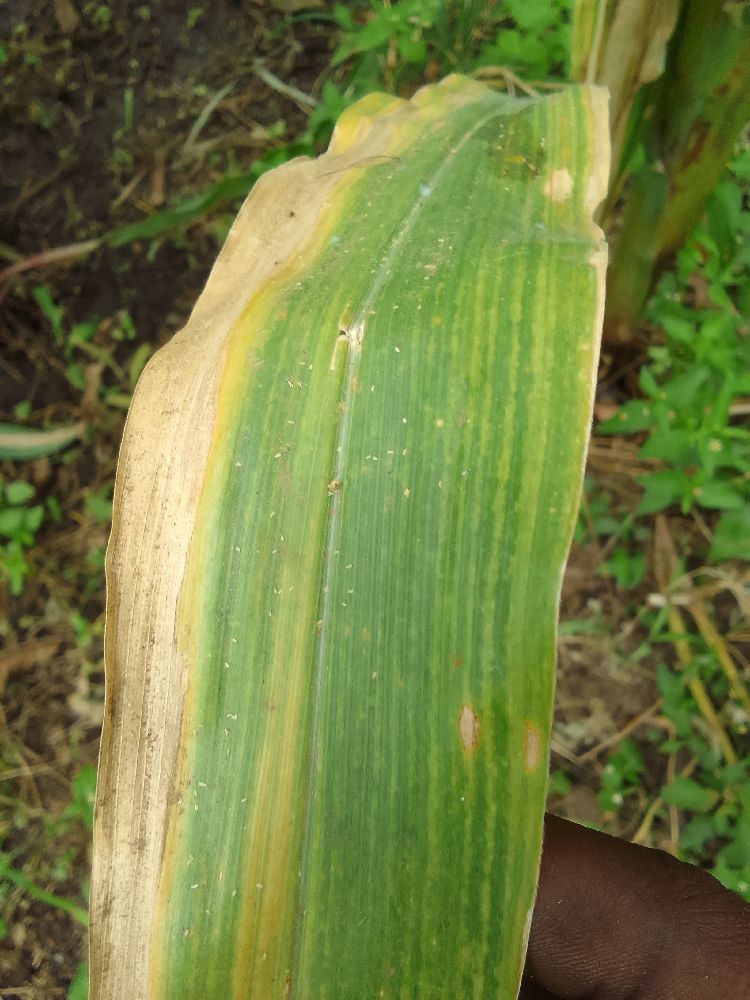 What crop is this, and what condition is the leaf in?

maize, maize lethal necrosis
